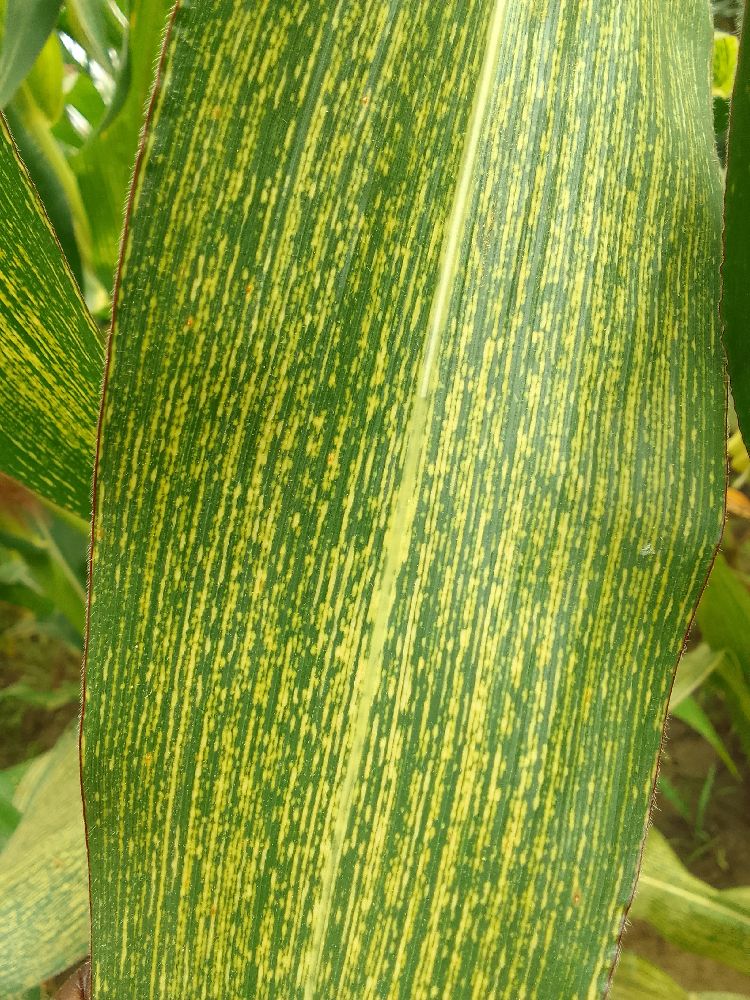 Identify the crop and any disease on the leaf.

maize, maize streak virus
